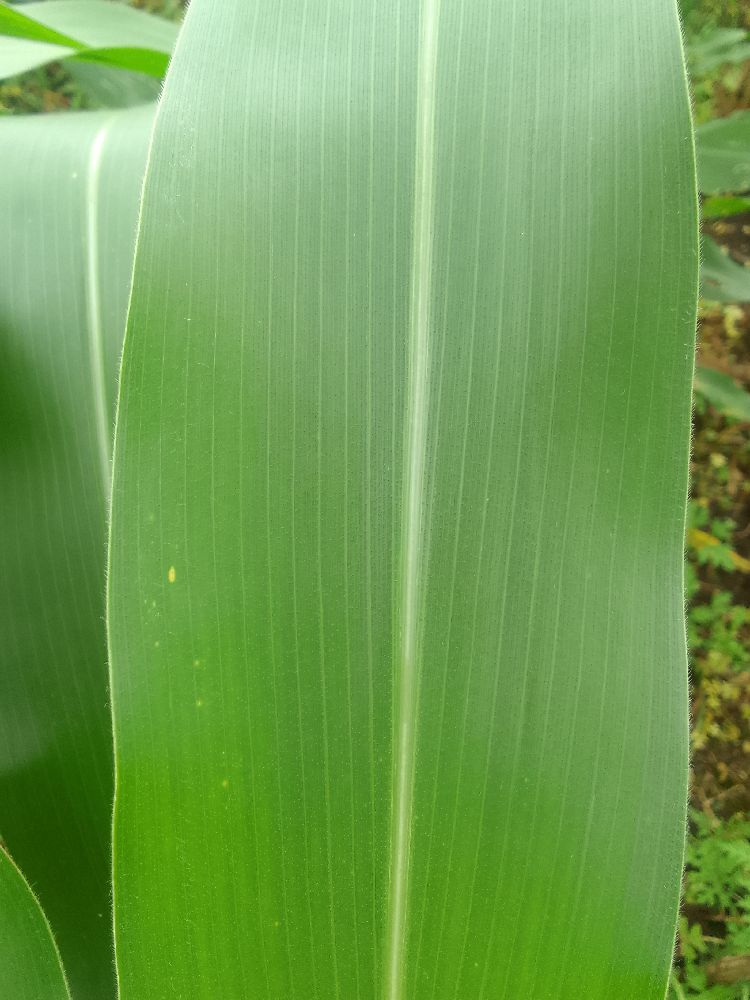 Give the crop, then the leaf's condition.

maize, healthy
